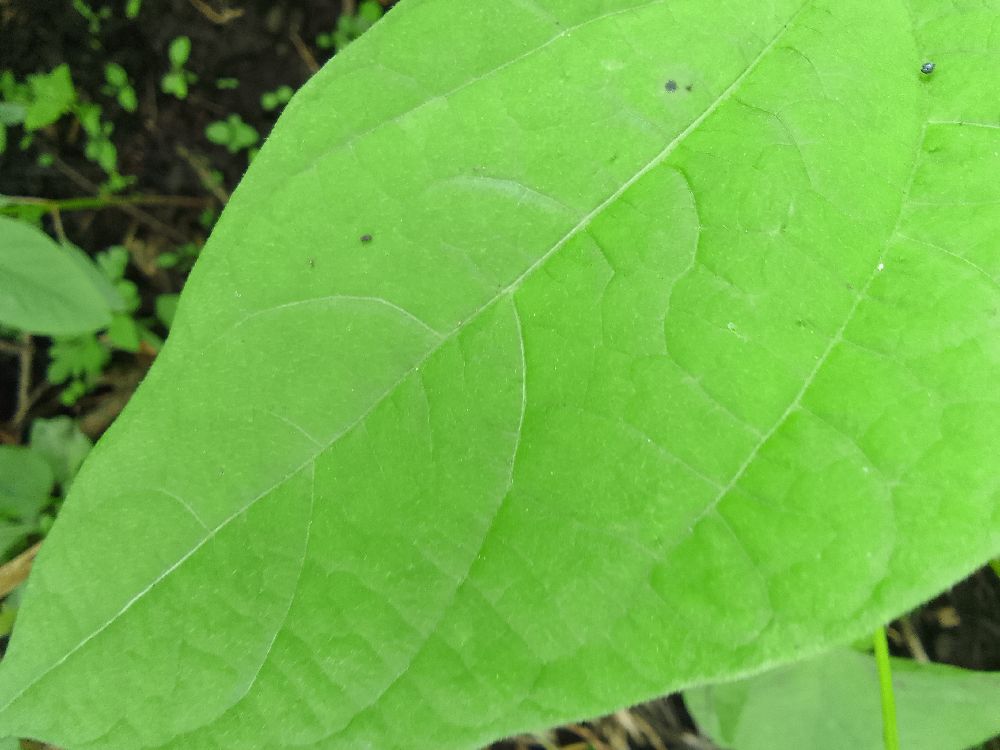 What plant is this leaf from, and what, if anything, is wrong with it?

common bean, healthy
